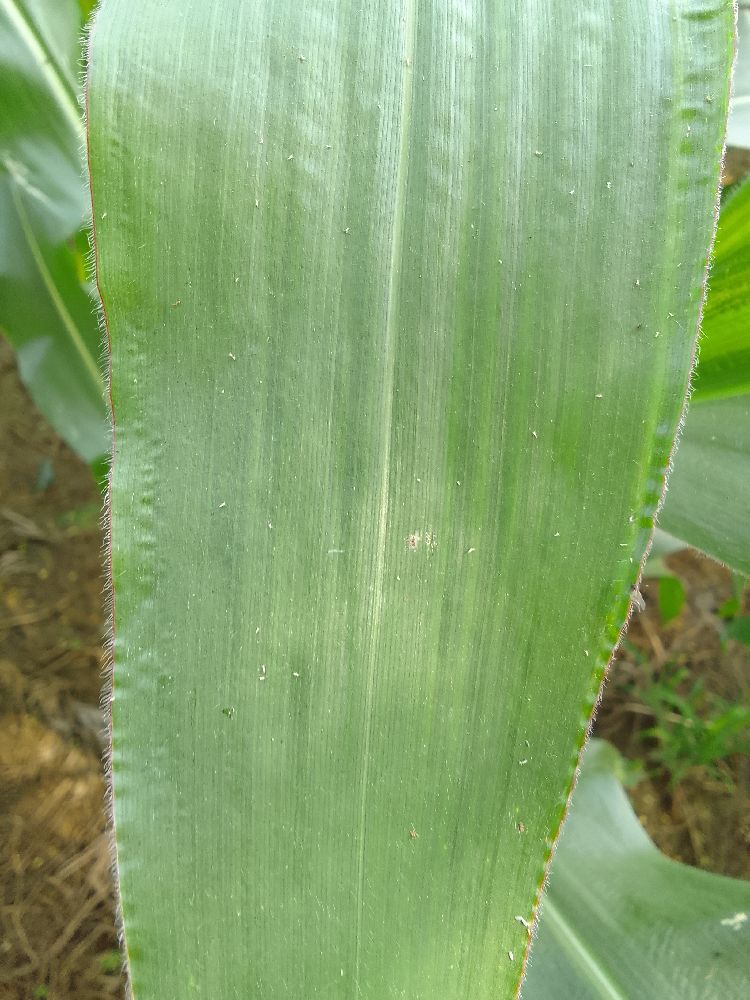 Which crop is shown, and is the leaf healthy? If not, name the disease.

maize, healthy
